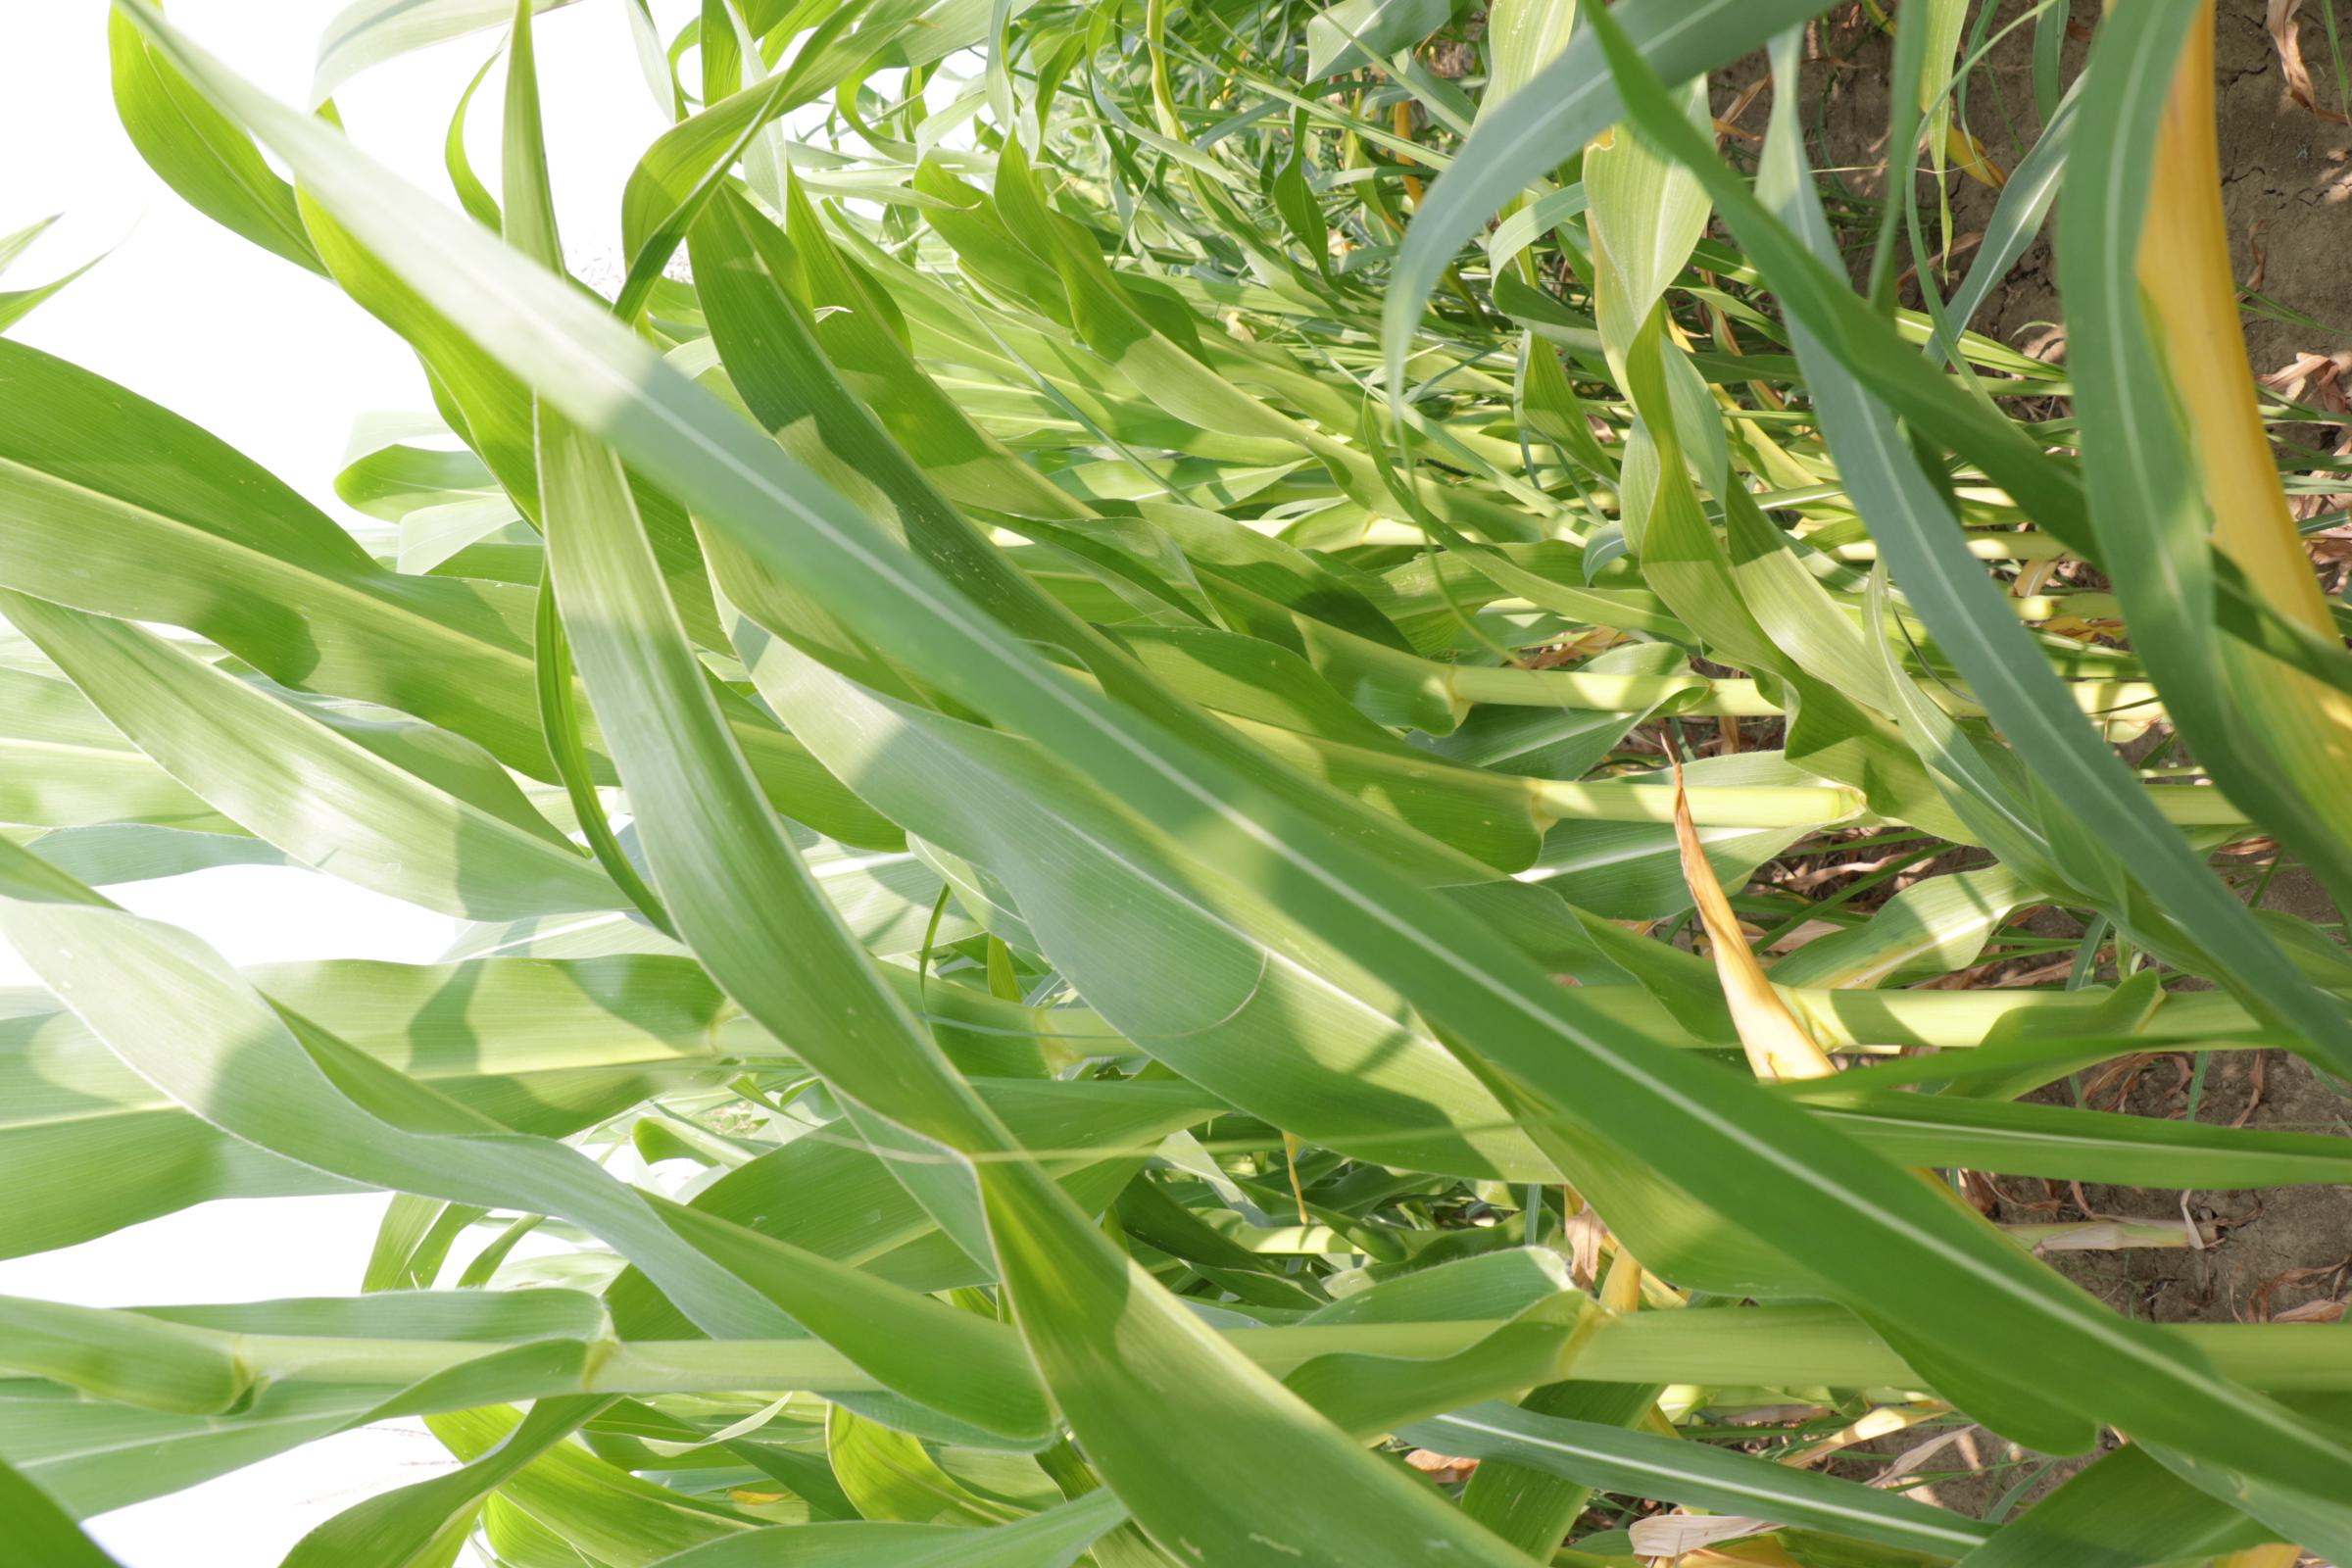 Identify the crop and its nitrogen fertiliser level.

maize, full nitrogen fertilisation
